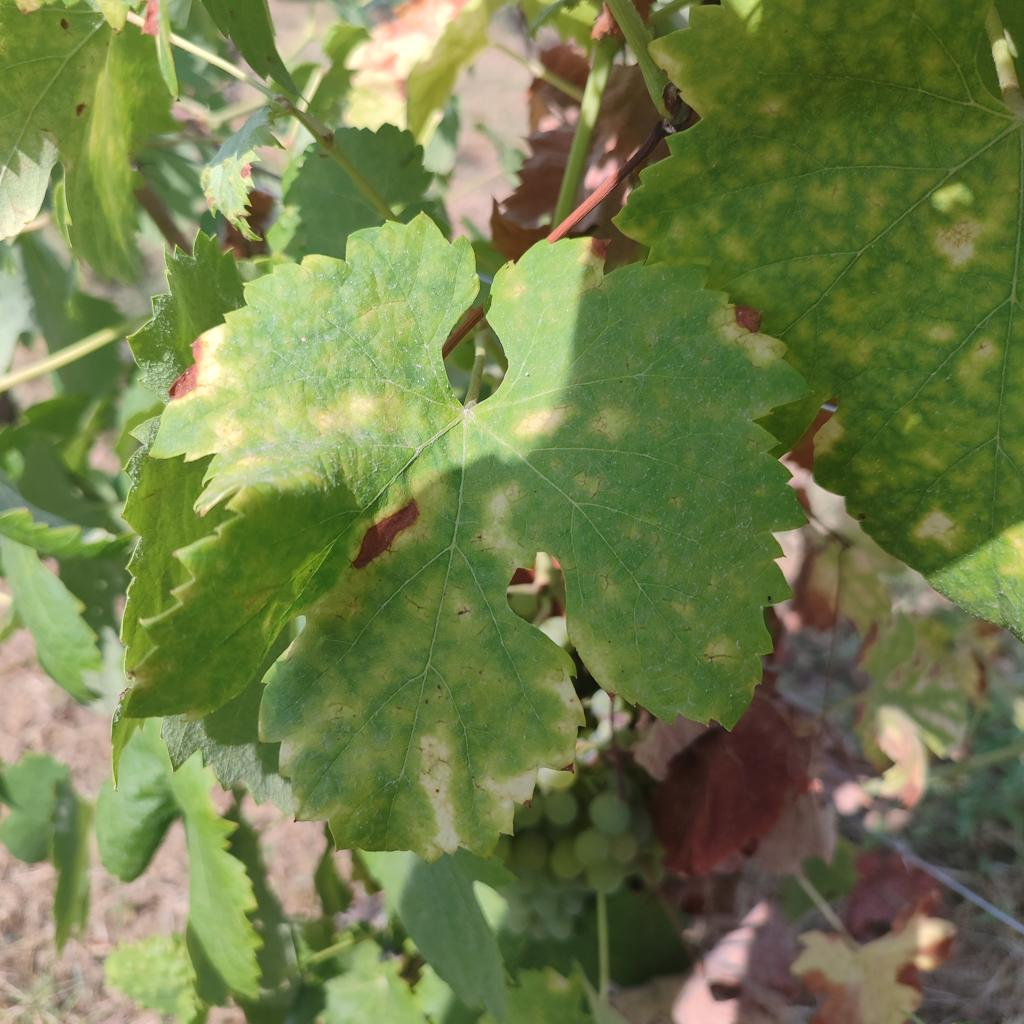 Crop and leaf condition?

grapevine, esca complex
